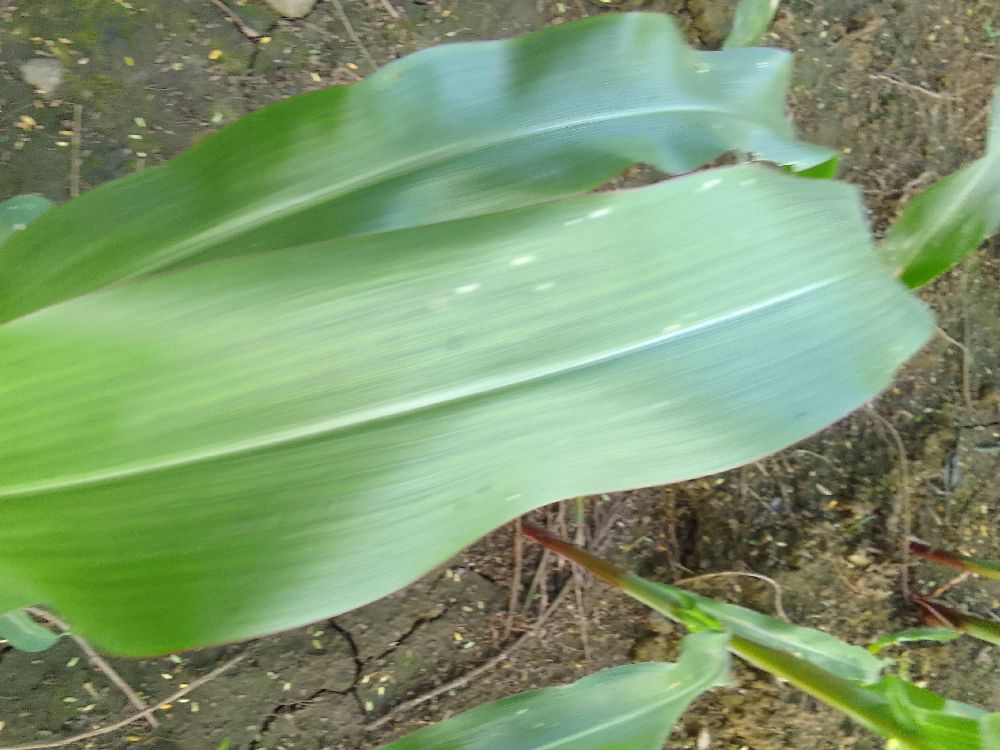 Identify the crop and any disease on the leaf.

maize, healthy
